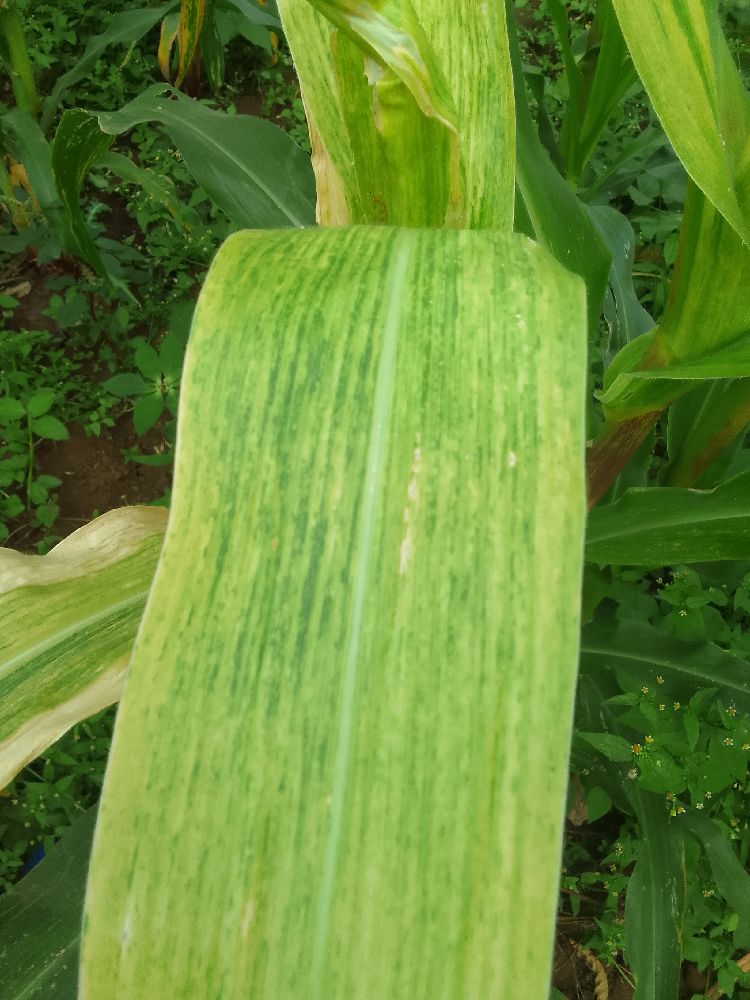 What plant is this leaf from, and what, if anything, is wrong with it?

maize, maize lethal necrosis
